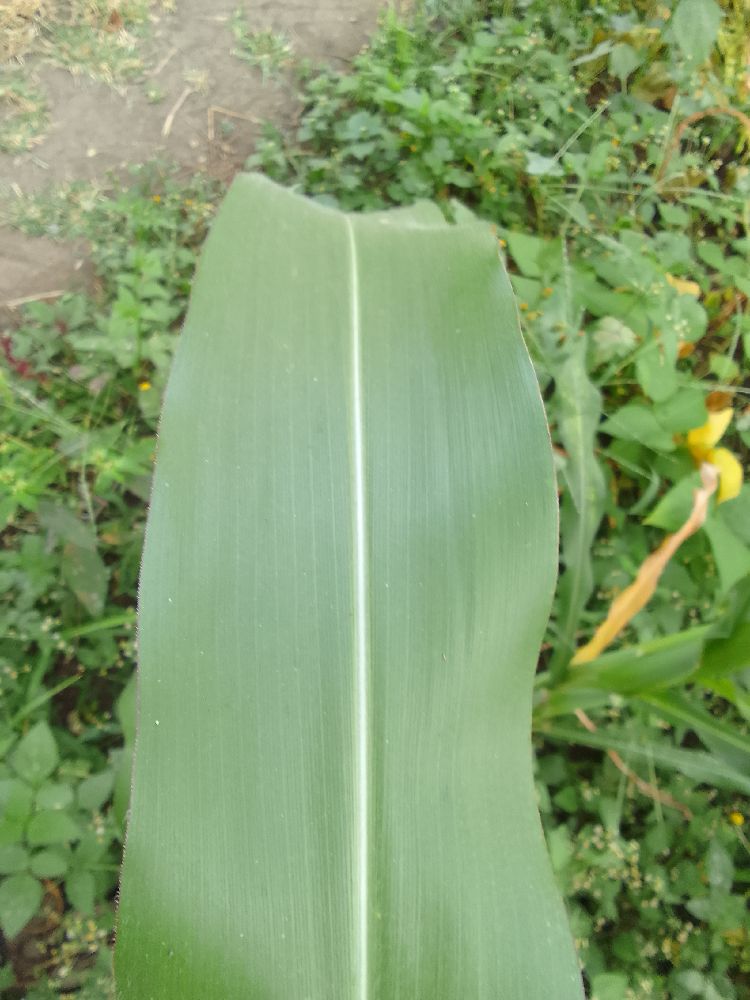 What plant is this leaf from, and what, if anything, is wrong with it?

maize, healthy
